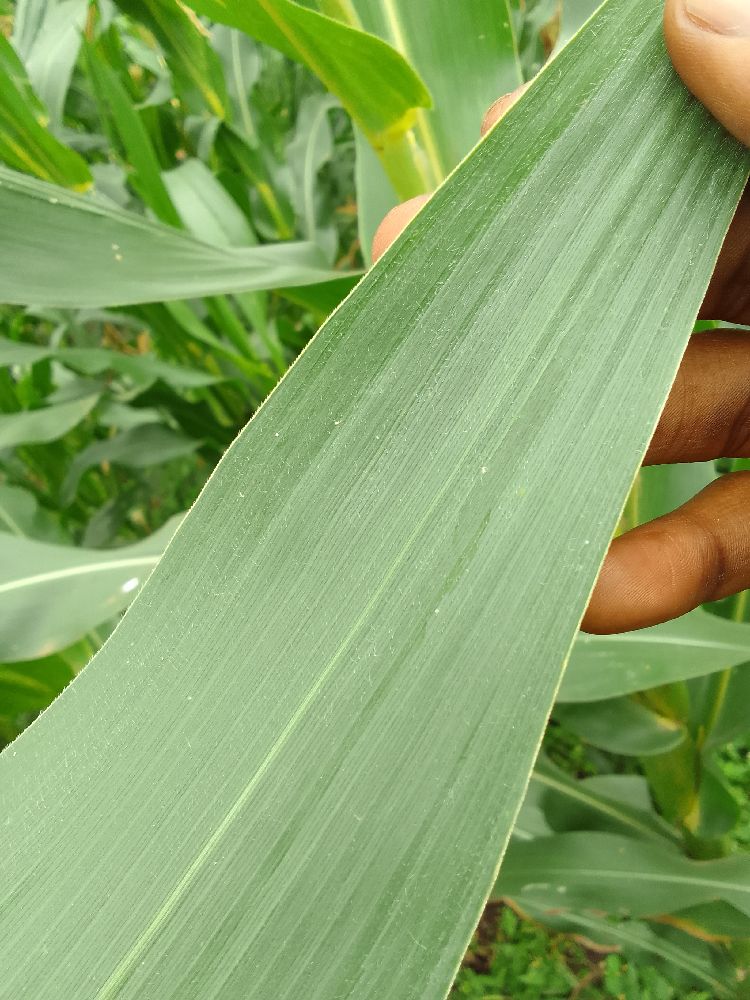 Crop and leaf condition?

maize, healthy
